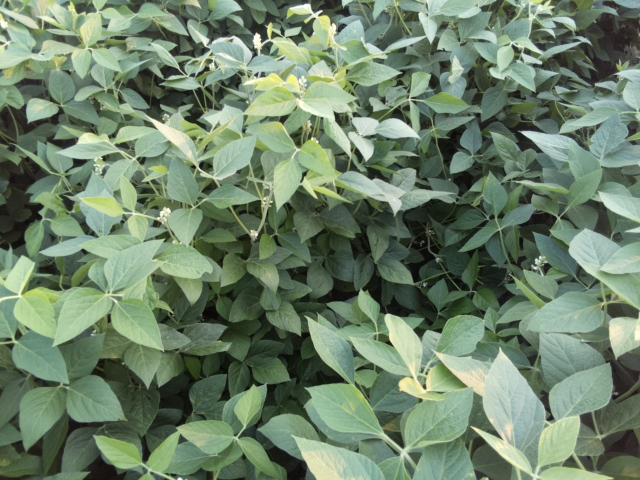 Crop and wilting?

soybean, leaves with no wilting
